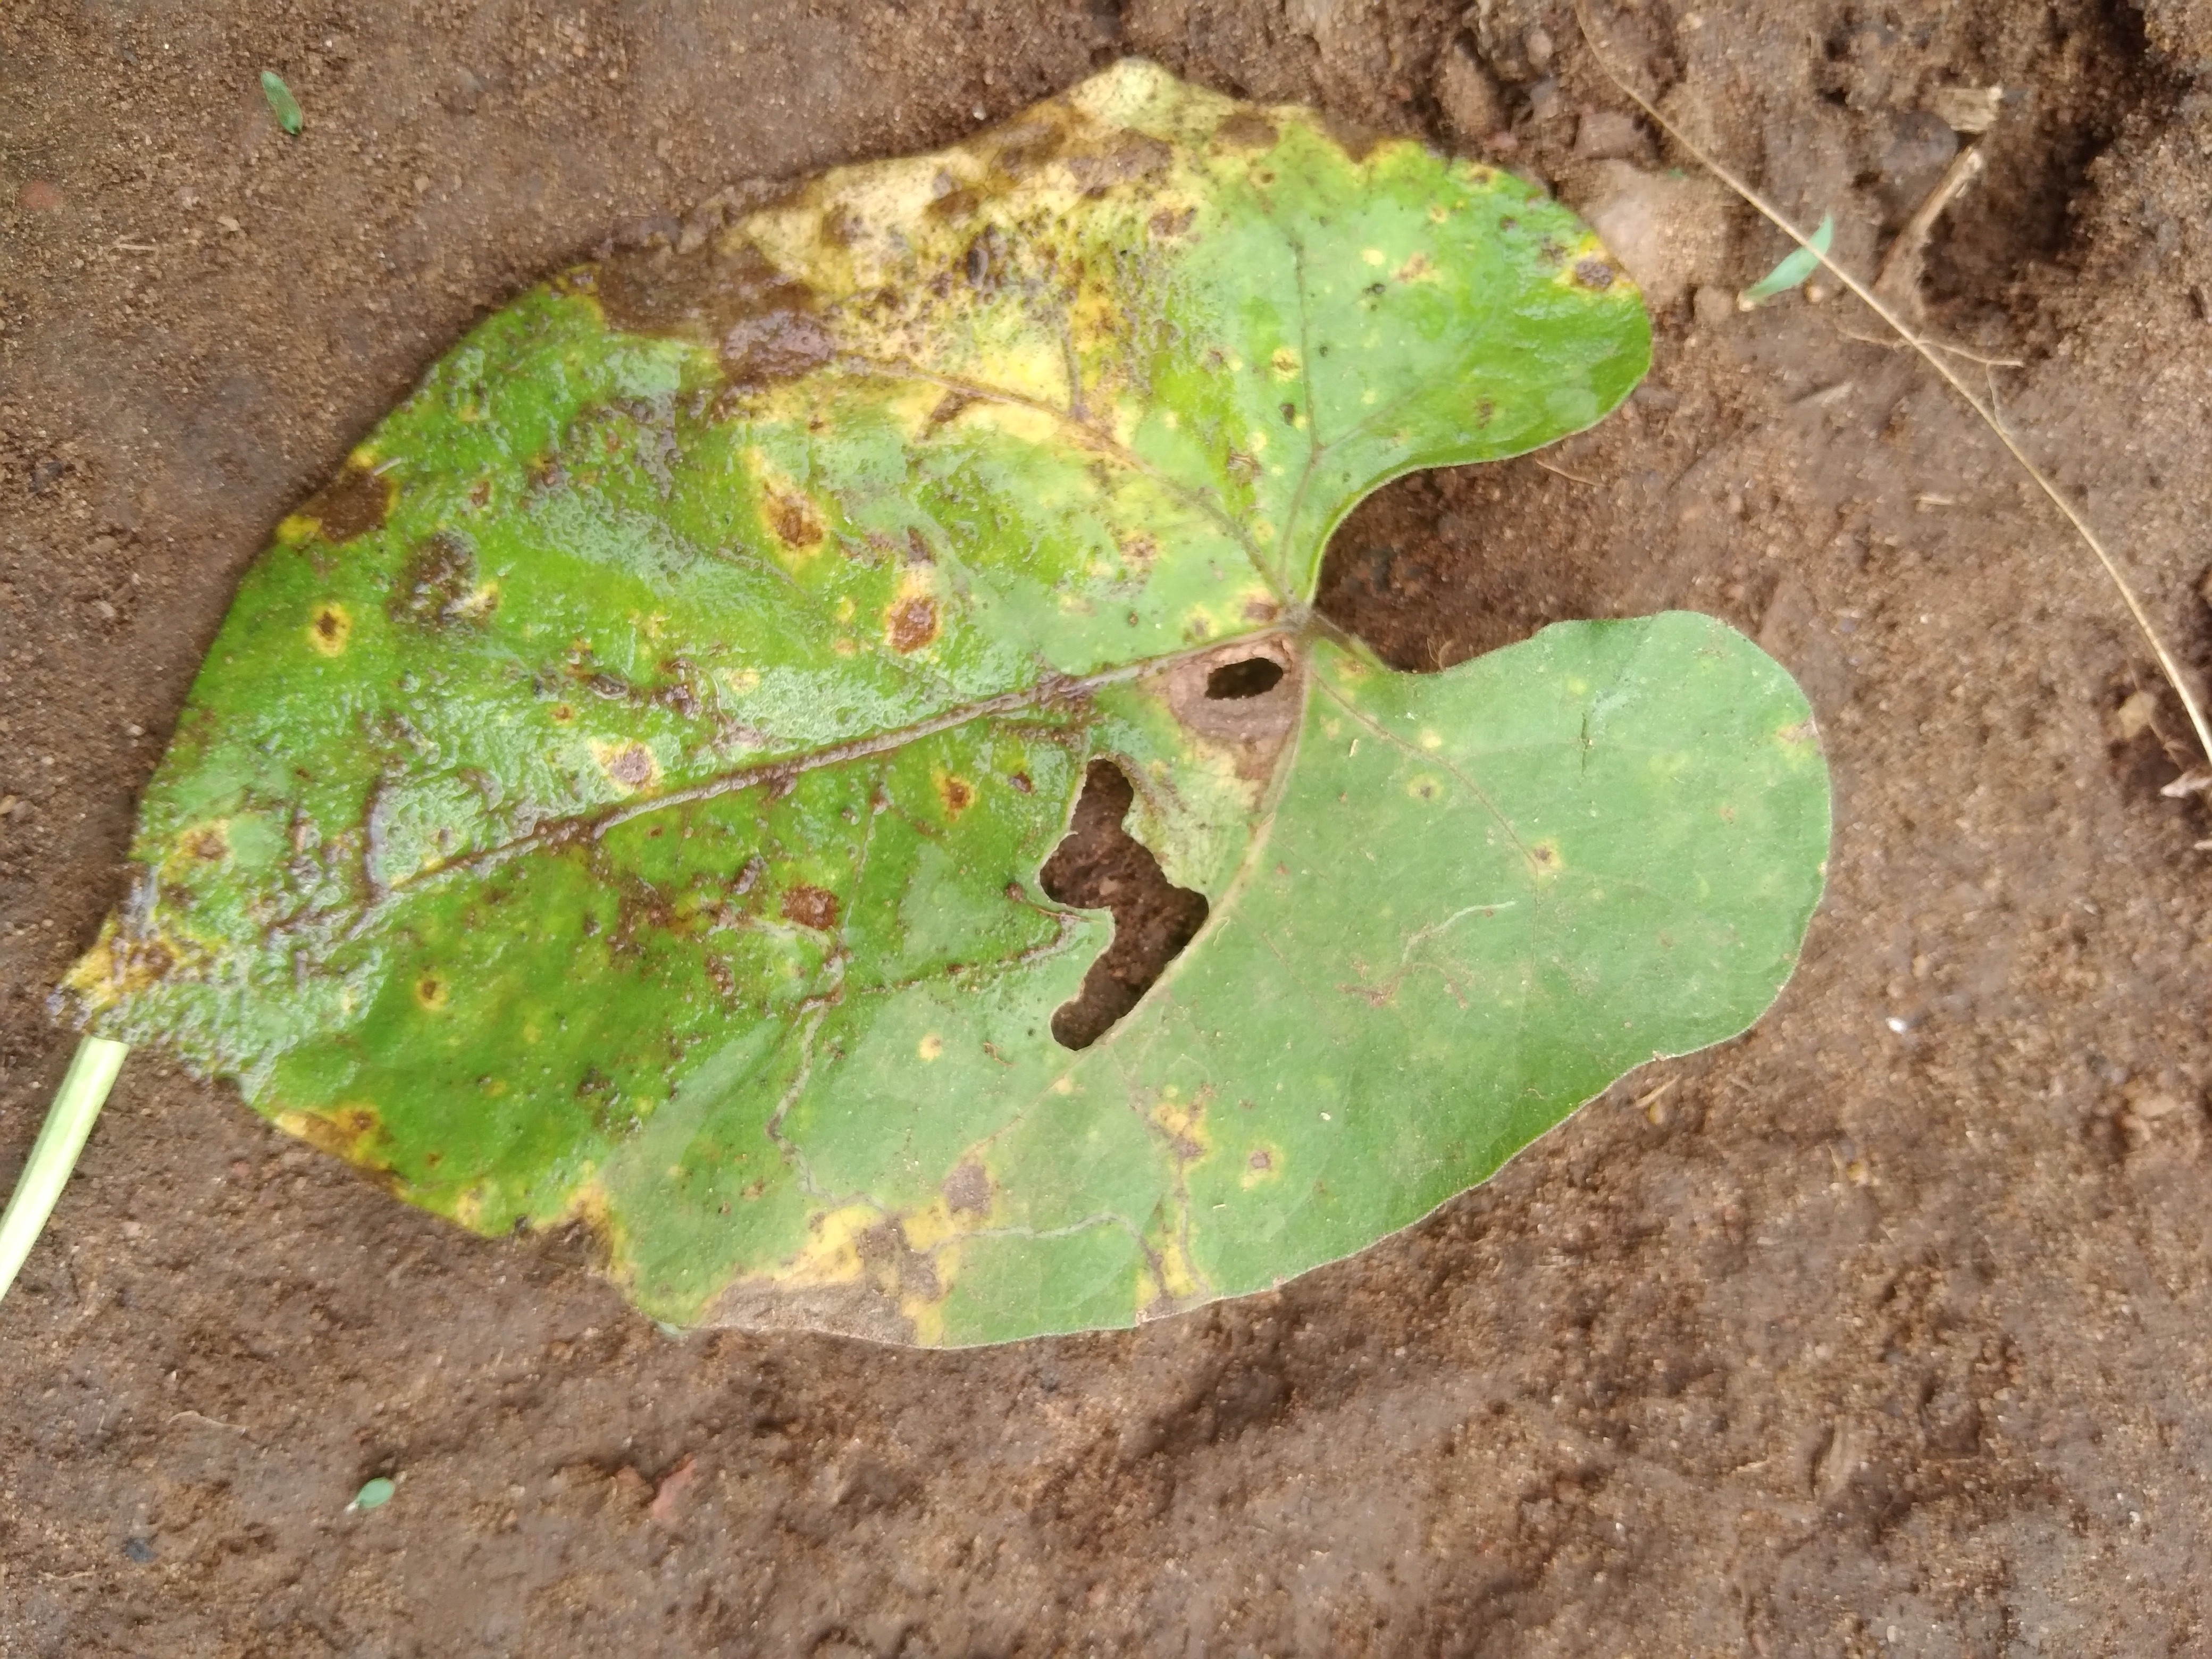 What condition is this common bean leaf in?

rust
